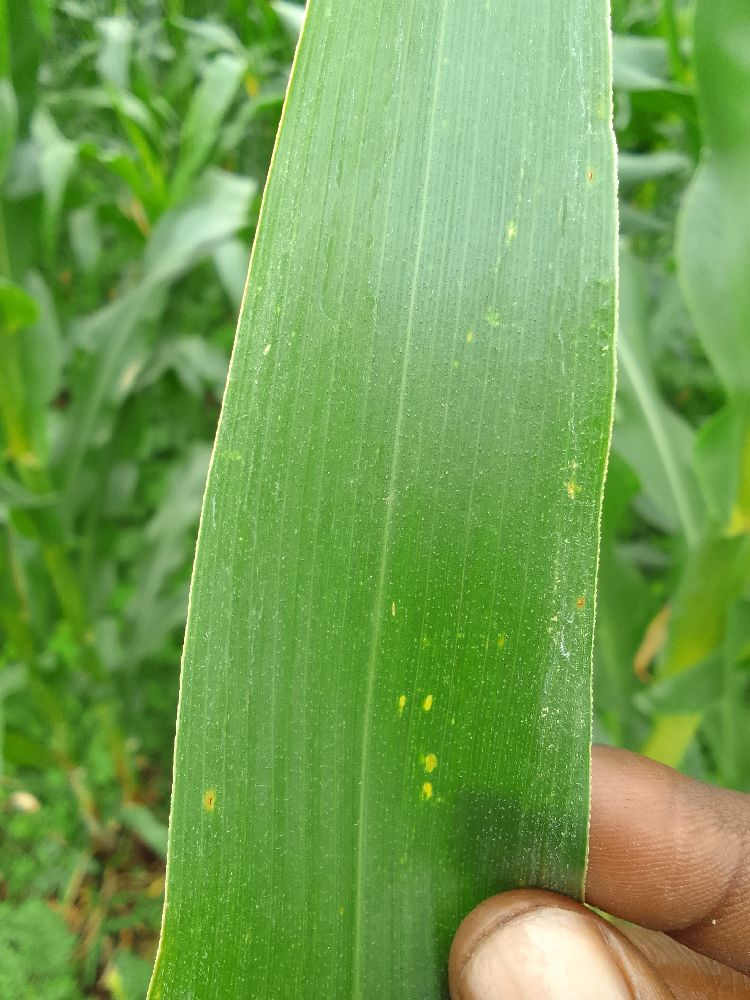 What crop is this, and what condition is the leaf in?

maize, healthy
